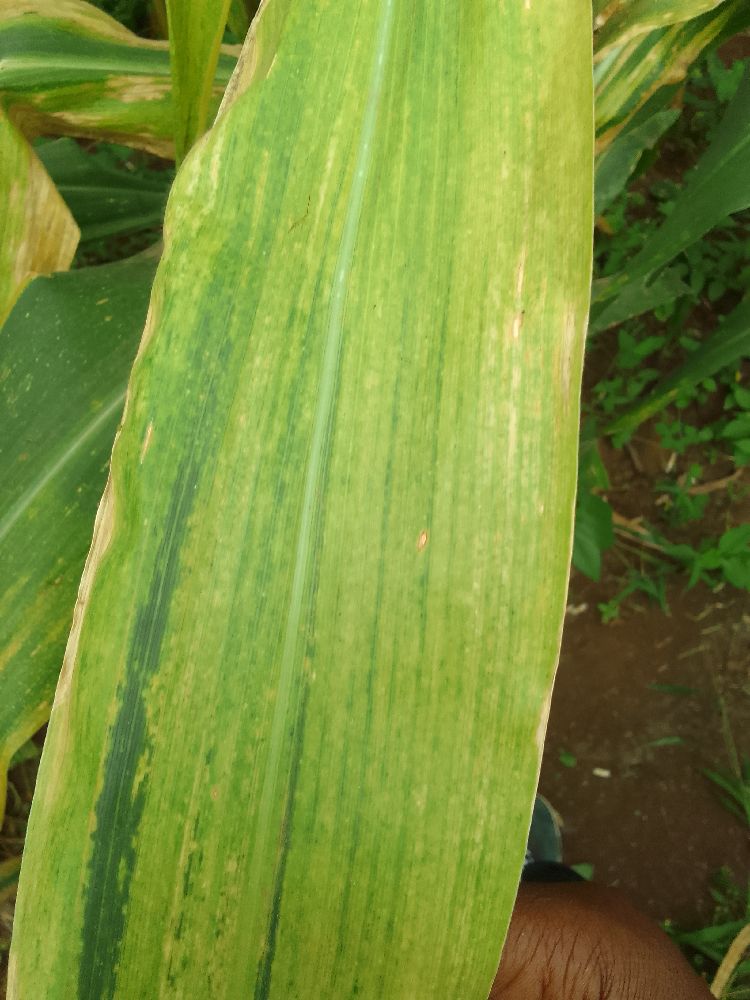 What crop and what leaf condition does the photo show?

maize, maize lethal necrosis
